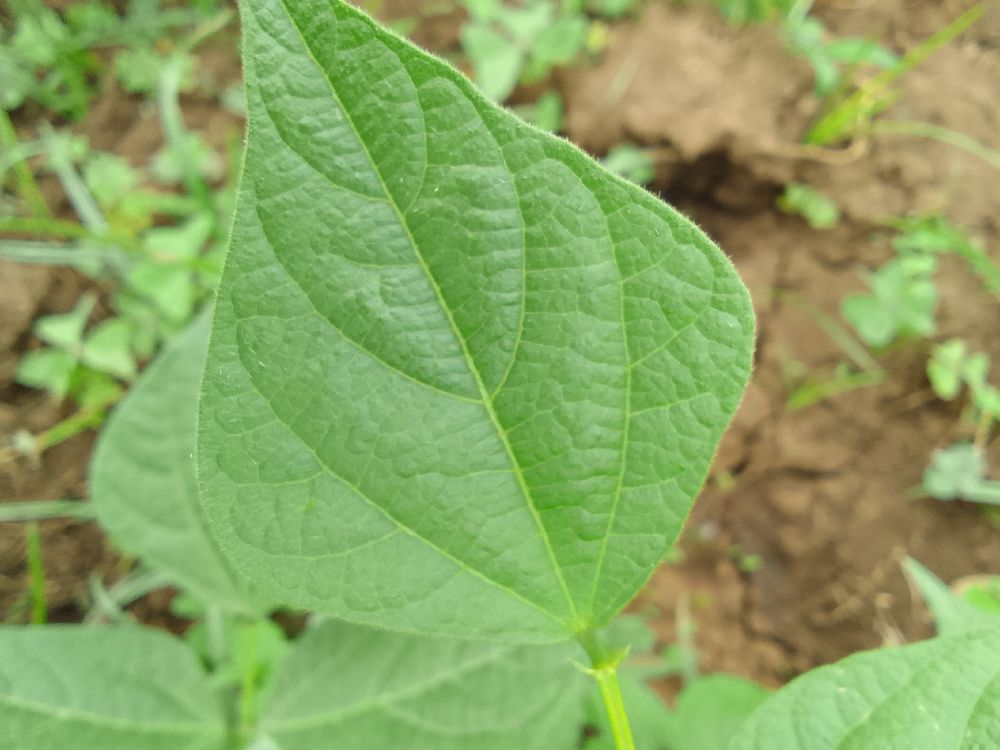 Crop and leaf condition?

common bean, healthy
